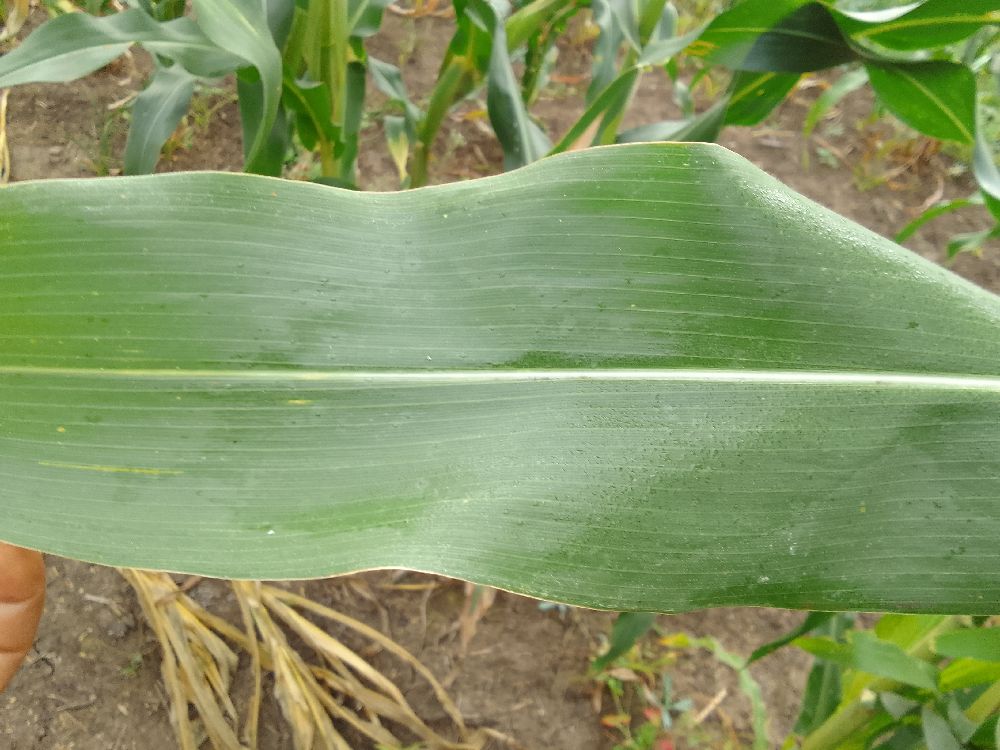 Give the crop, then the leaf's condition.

maize, healthy
